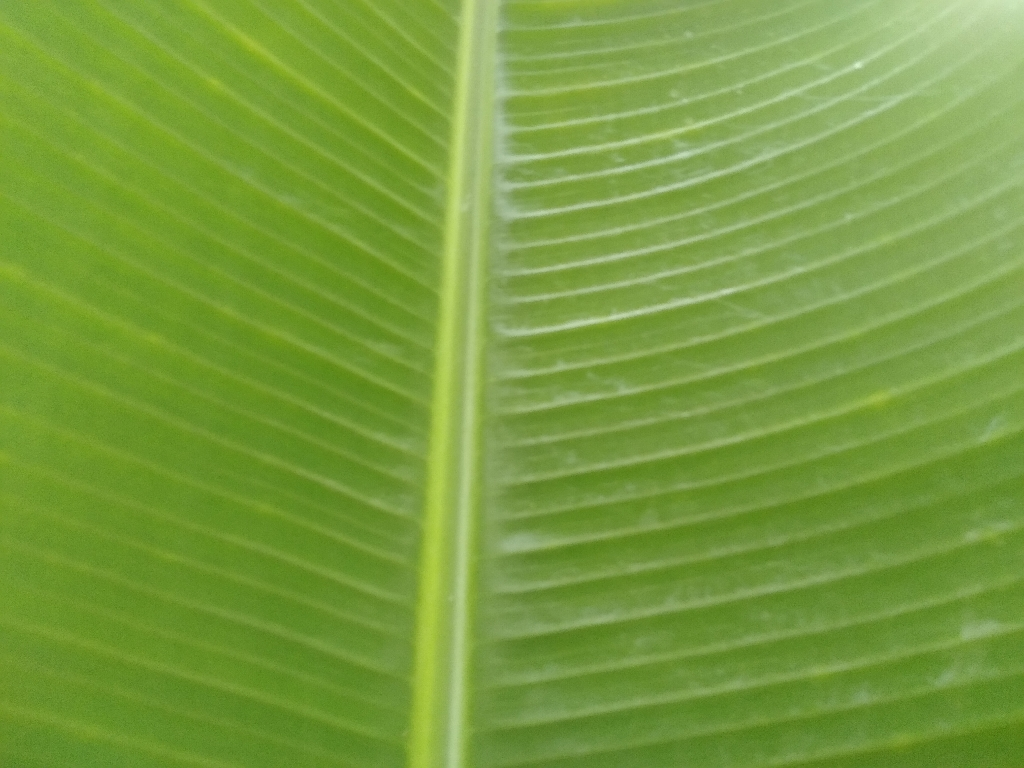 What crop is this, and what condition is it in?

banana, healthy
